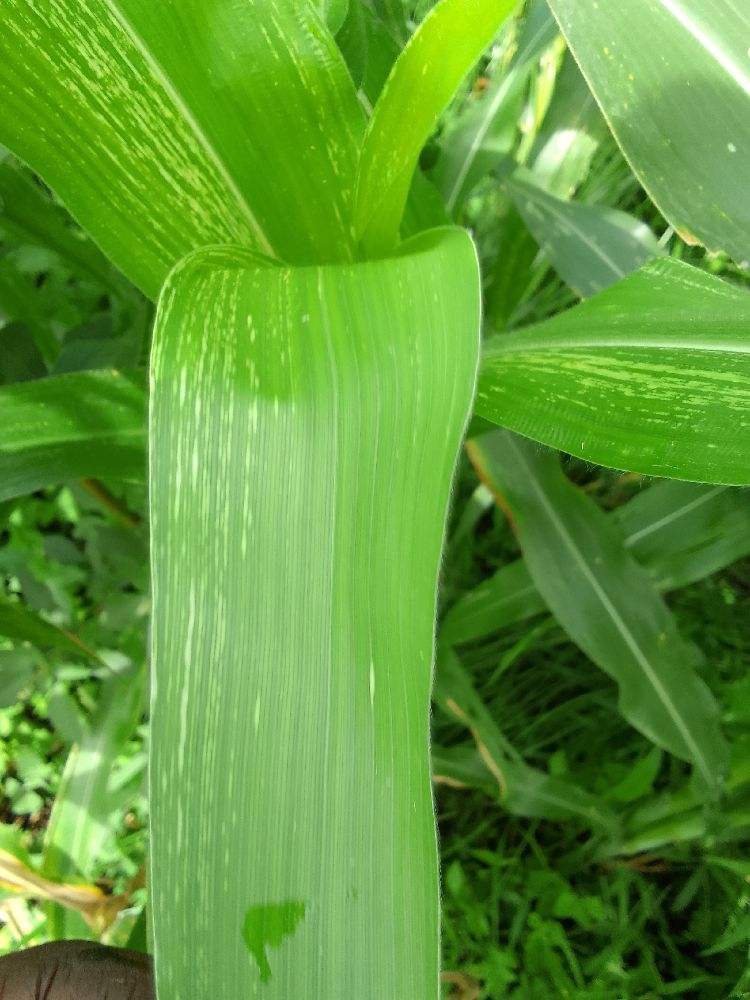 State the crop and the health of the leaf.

maize, maize streak virus
